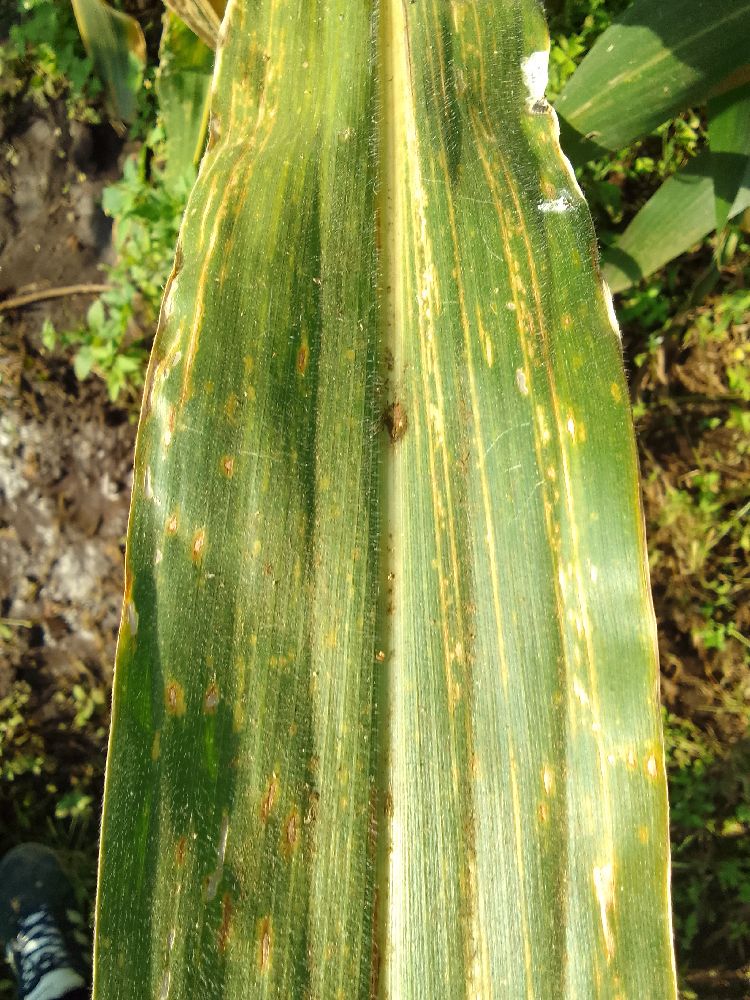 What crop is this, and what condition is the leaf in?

maize, maize lethal necrosis
